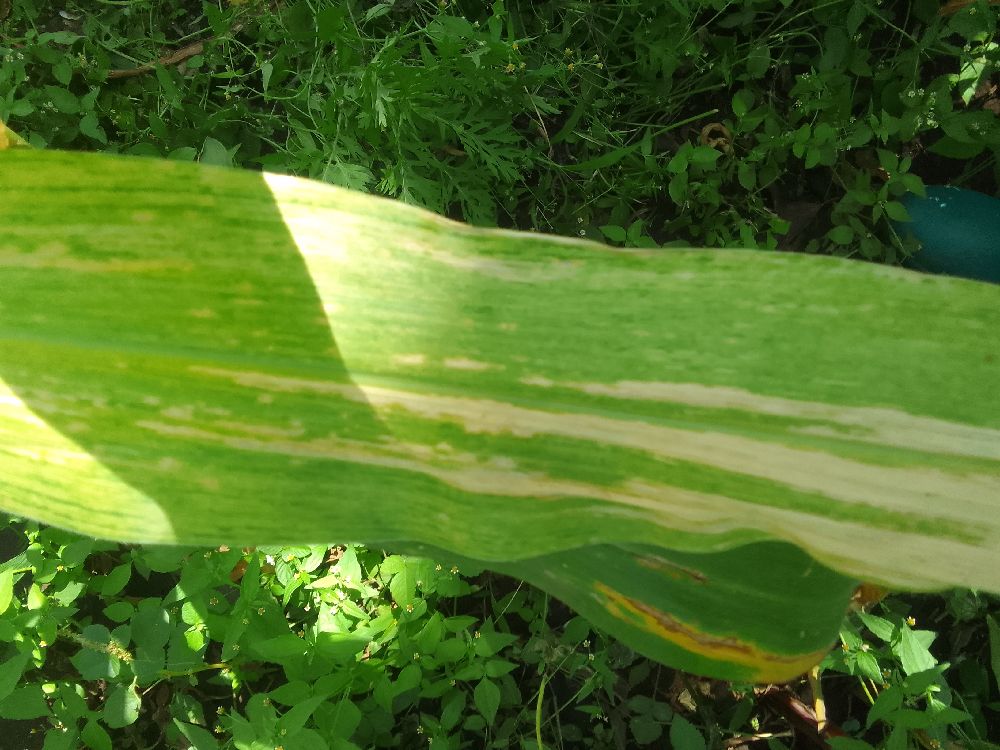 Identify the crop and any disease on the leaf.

maize, maize lethal necrosis
